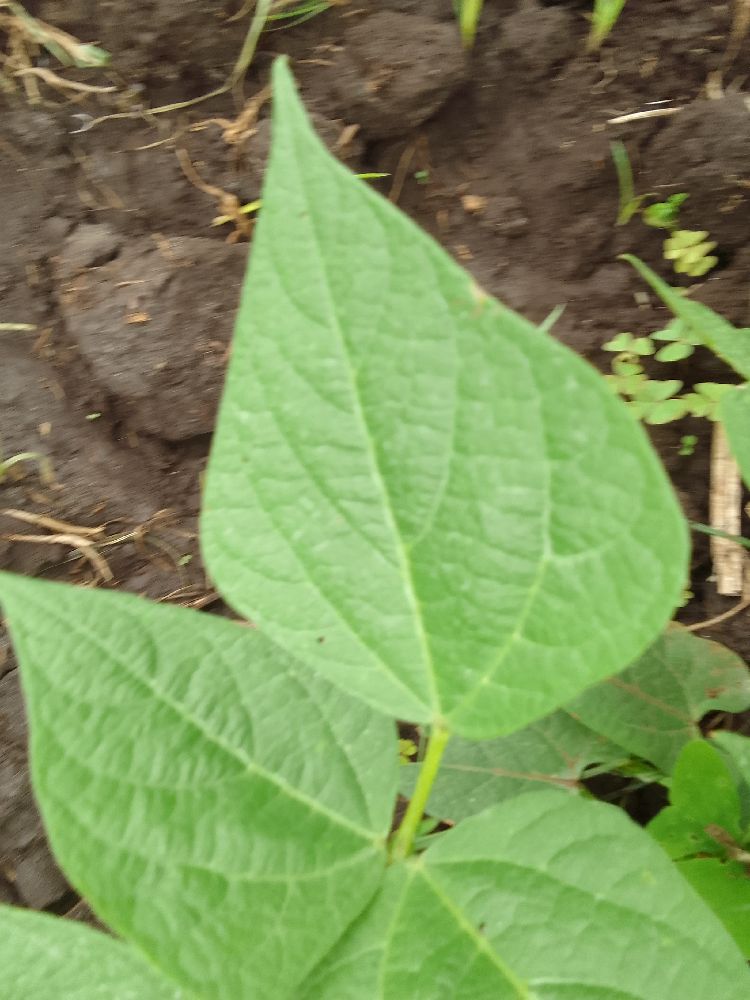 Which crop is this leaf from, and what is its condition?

common bean, healthy
